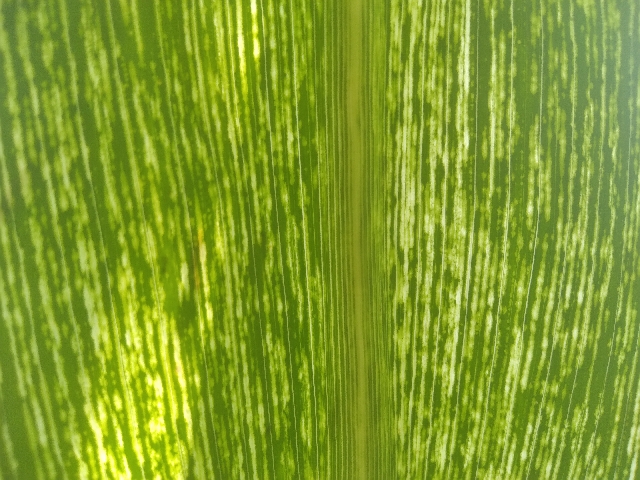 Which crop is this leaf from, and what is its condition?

maize, maize streak virus
